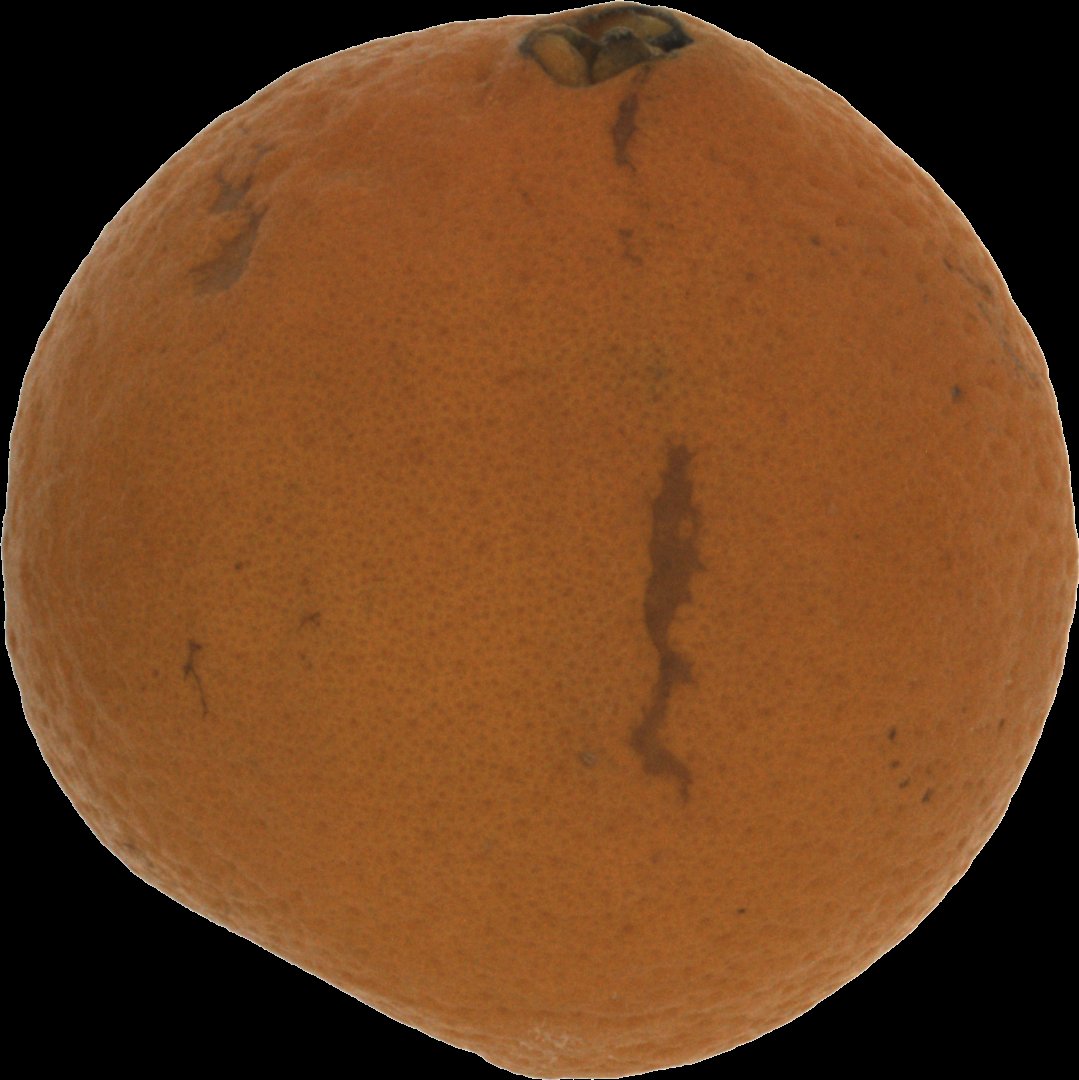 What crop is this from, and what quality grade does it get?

orange, bad
